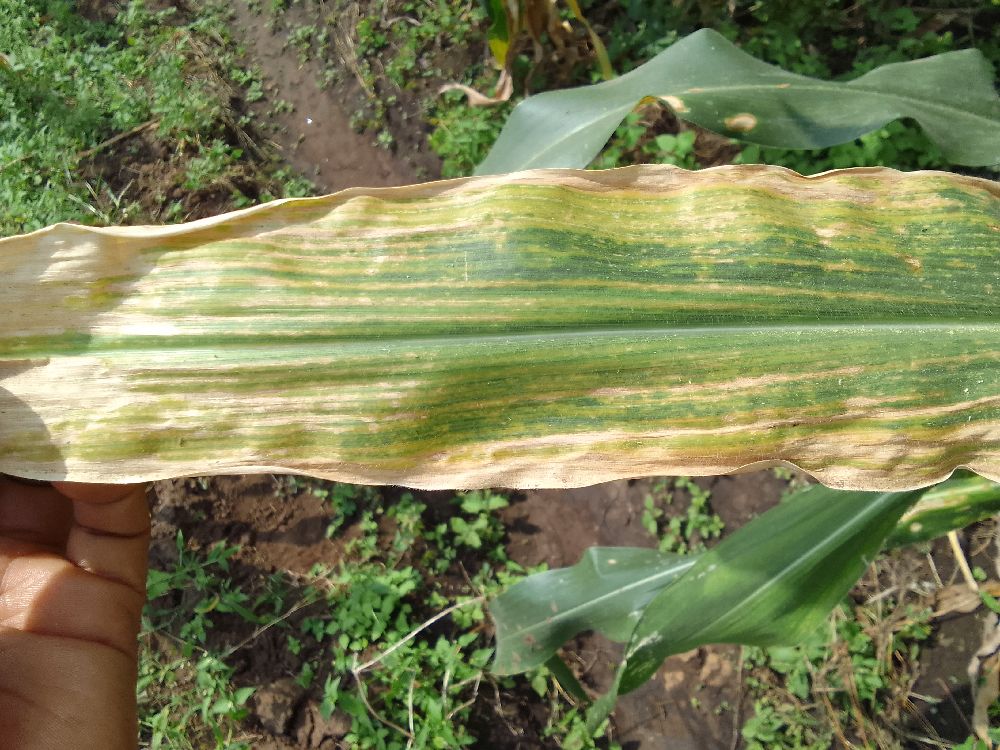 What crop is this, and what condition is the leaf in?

maize, maize lethal necrosis
